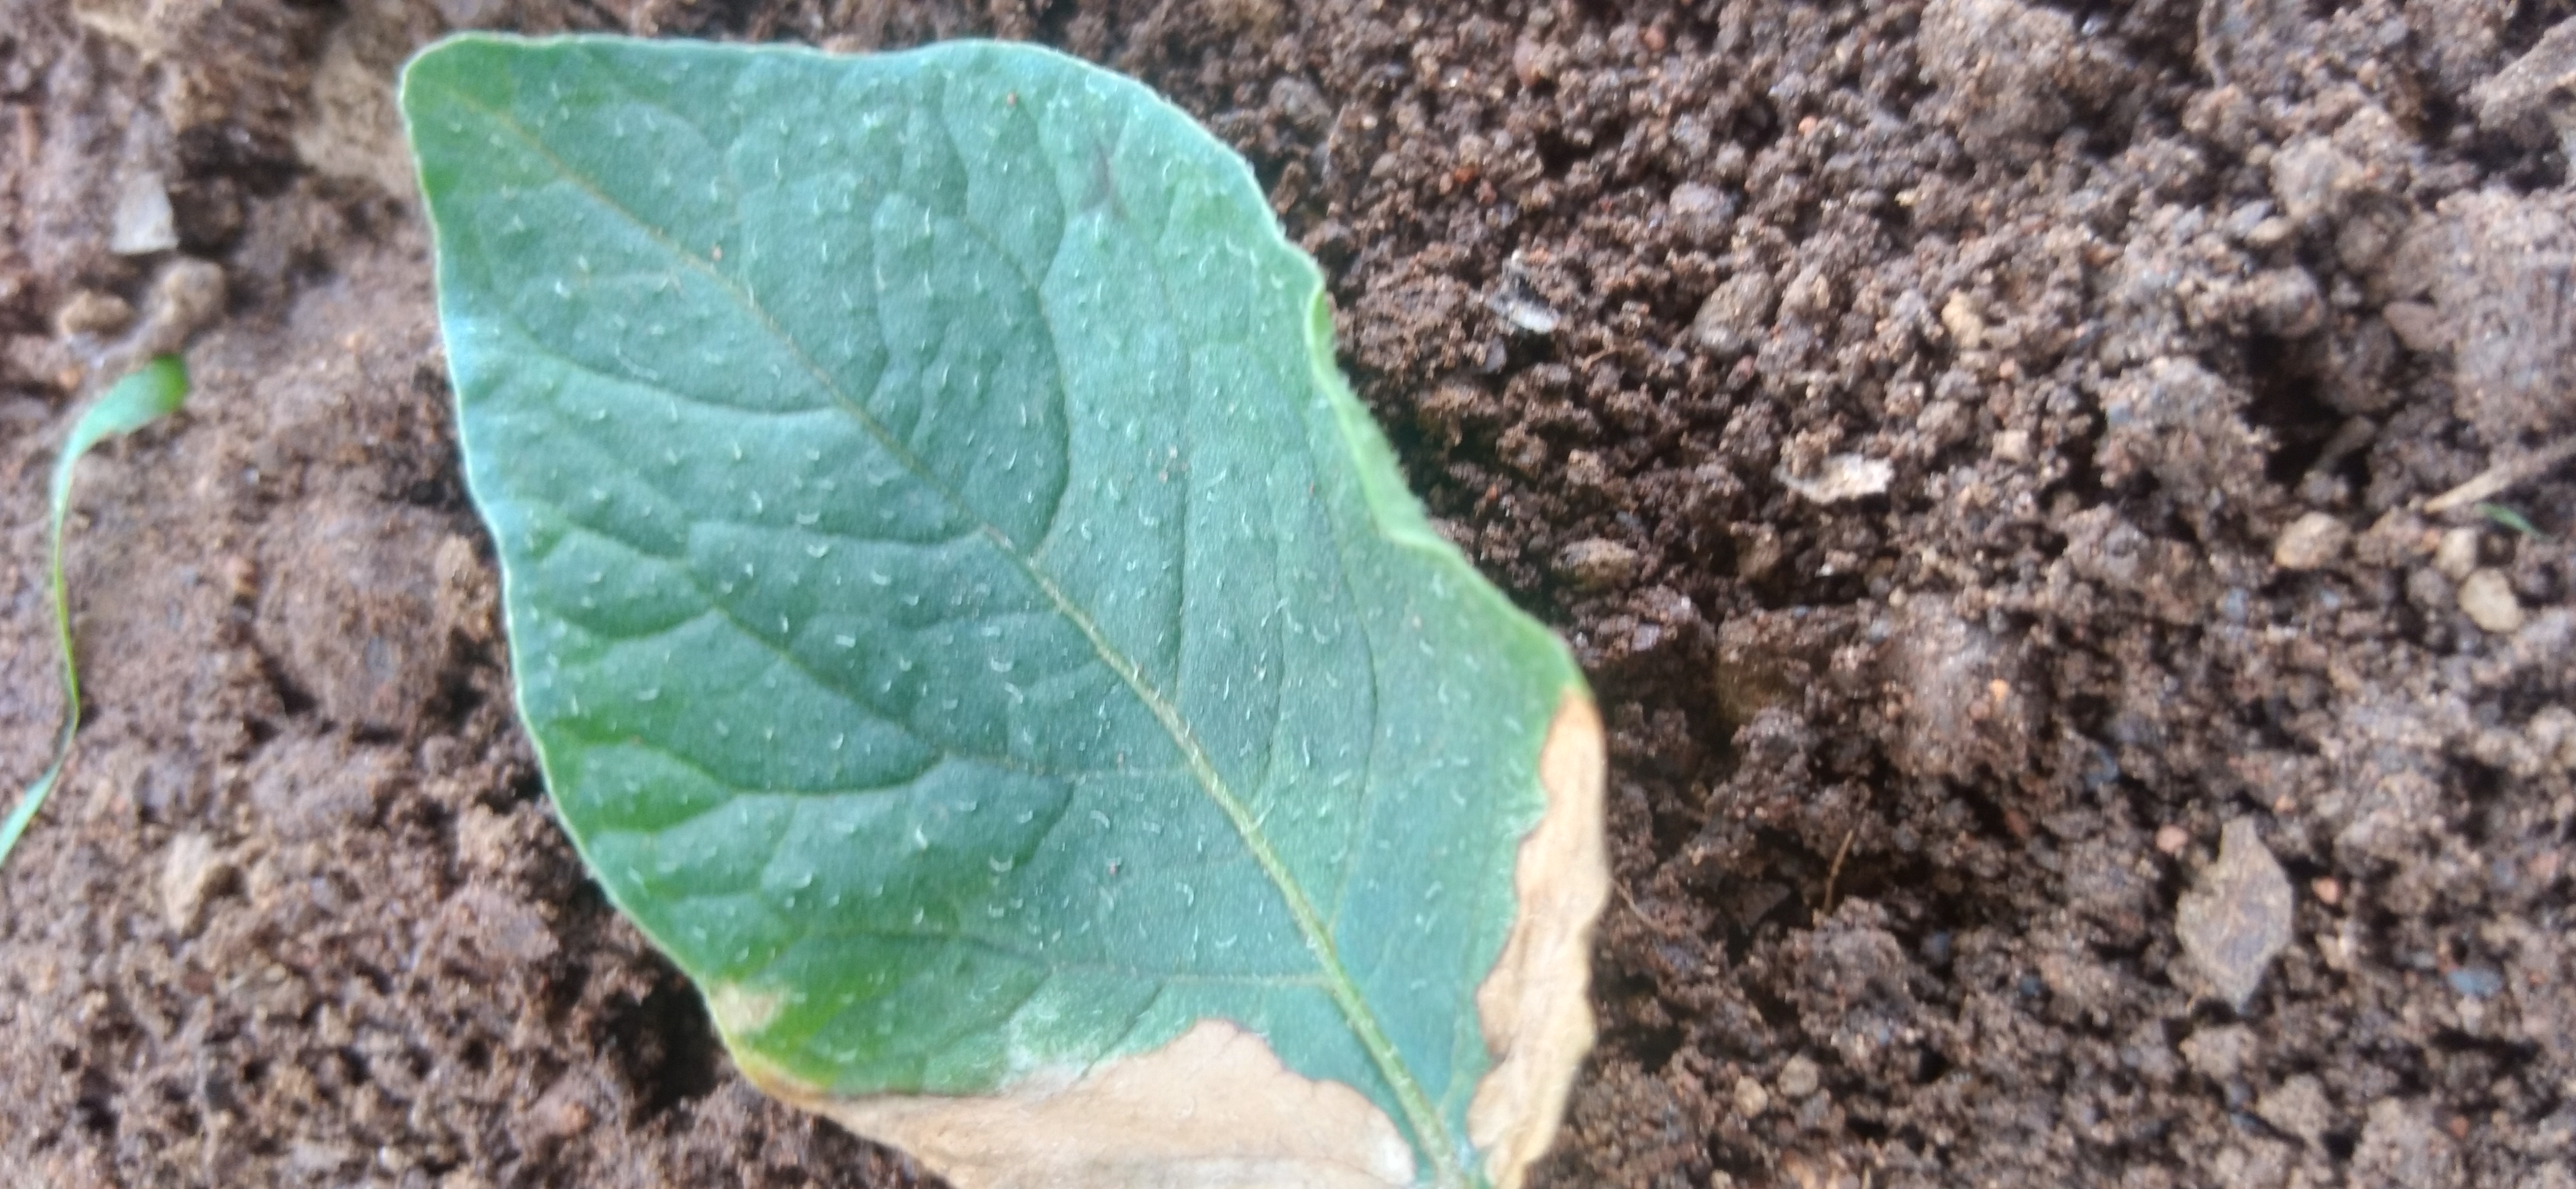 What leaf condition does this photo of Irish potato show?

early blight
